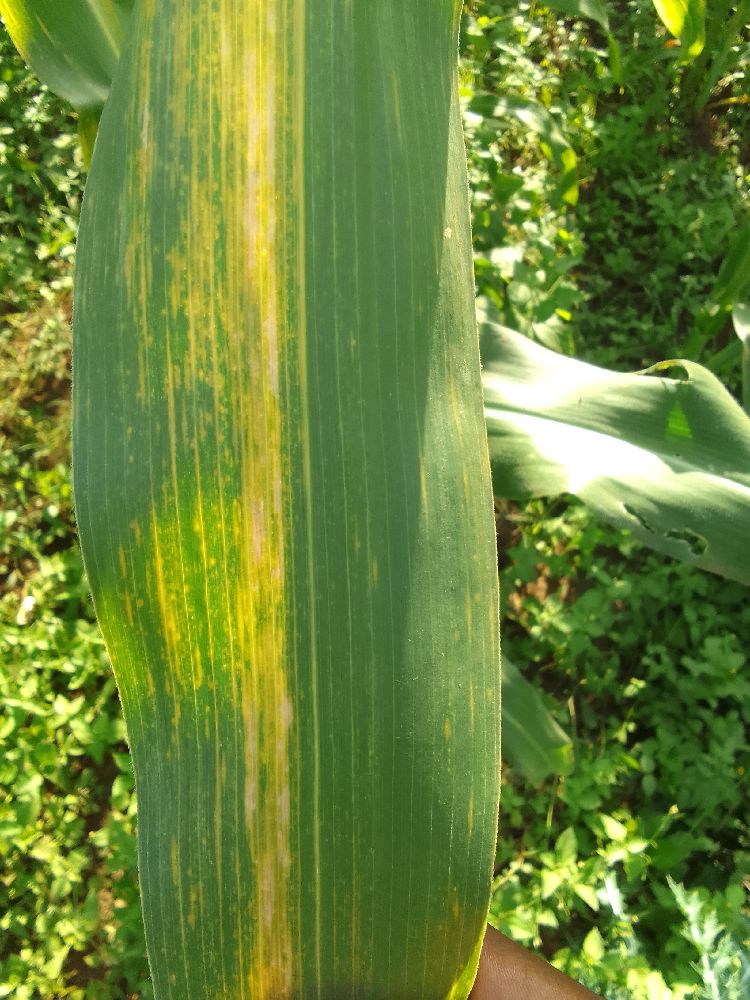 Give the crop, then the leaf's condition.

maize, maize lethal necrosis
